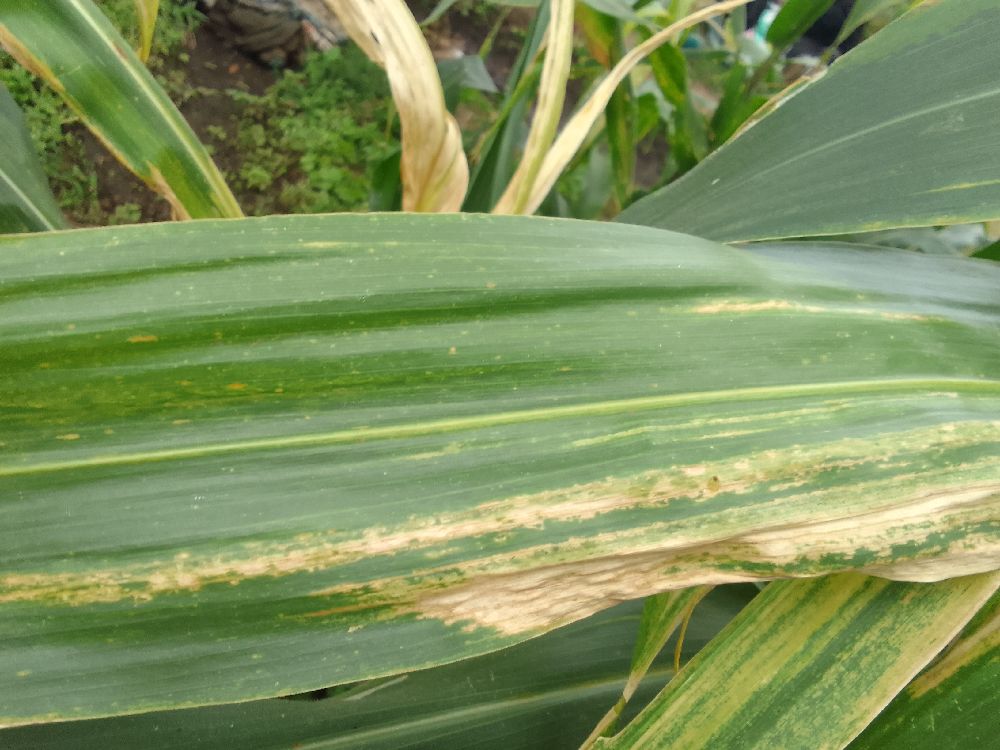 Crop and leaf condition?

maize, maize lethal necrosis
